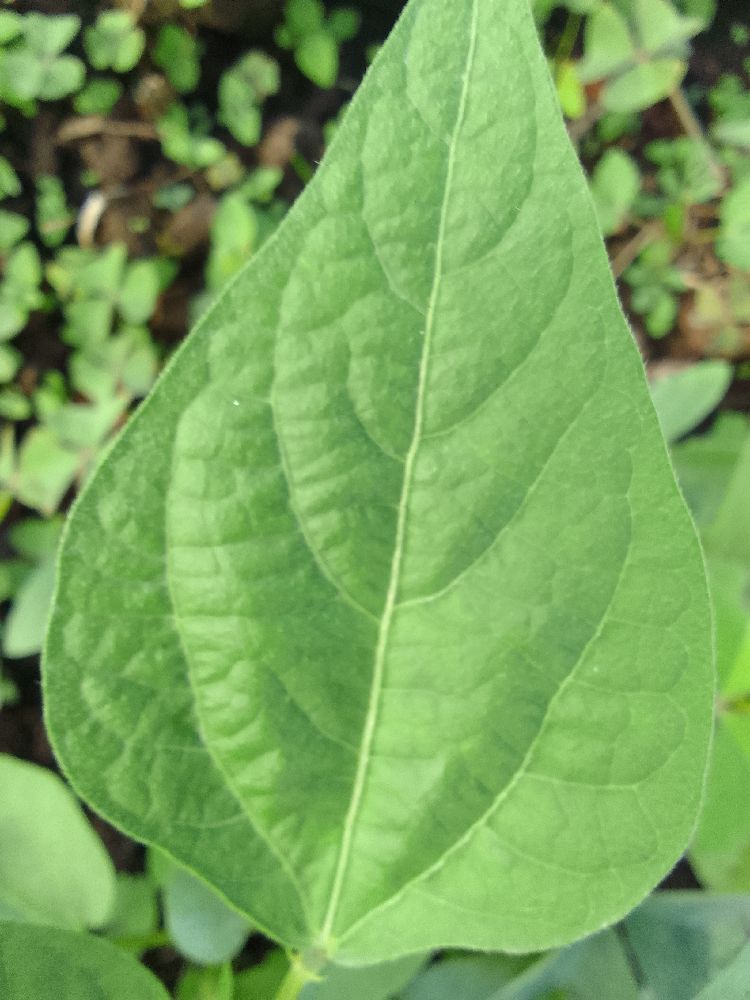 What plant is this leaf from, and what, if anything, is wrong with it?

common bean, healthy
